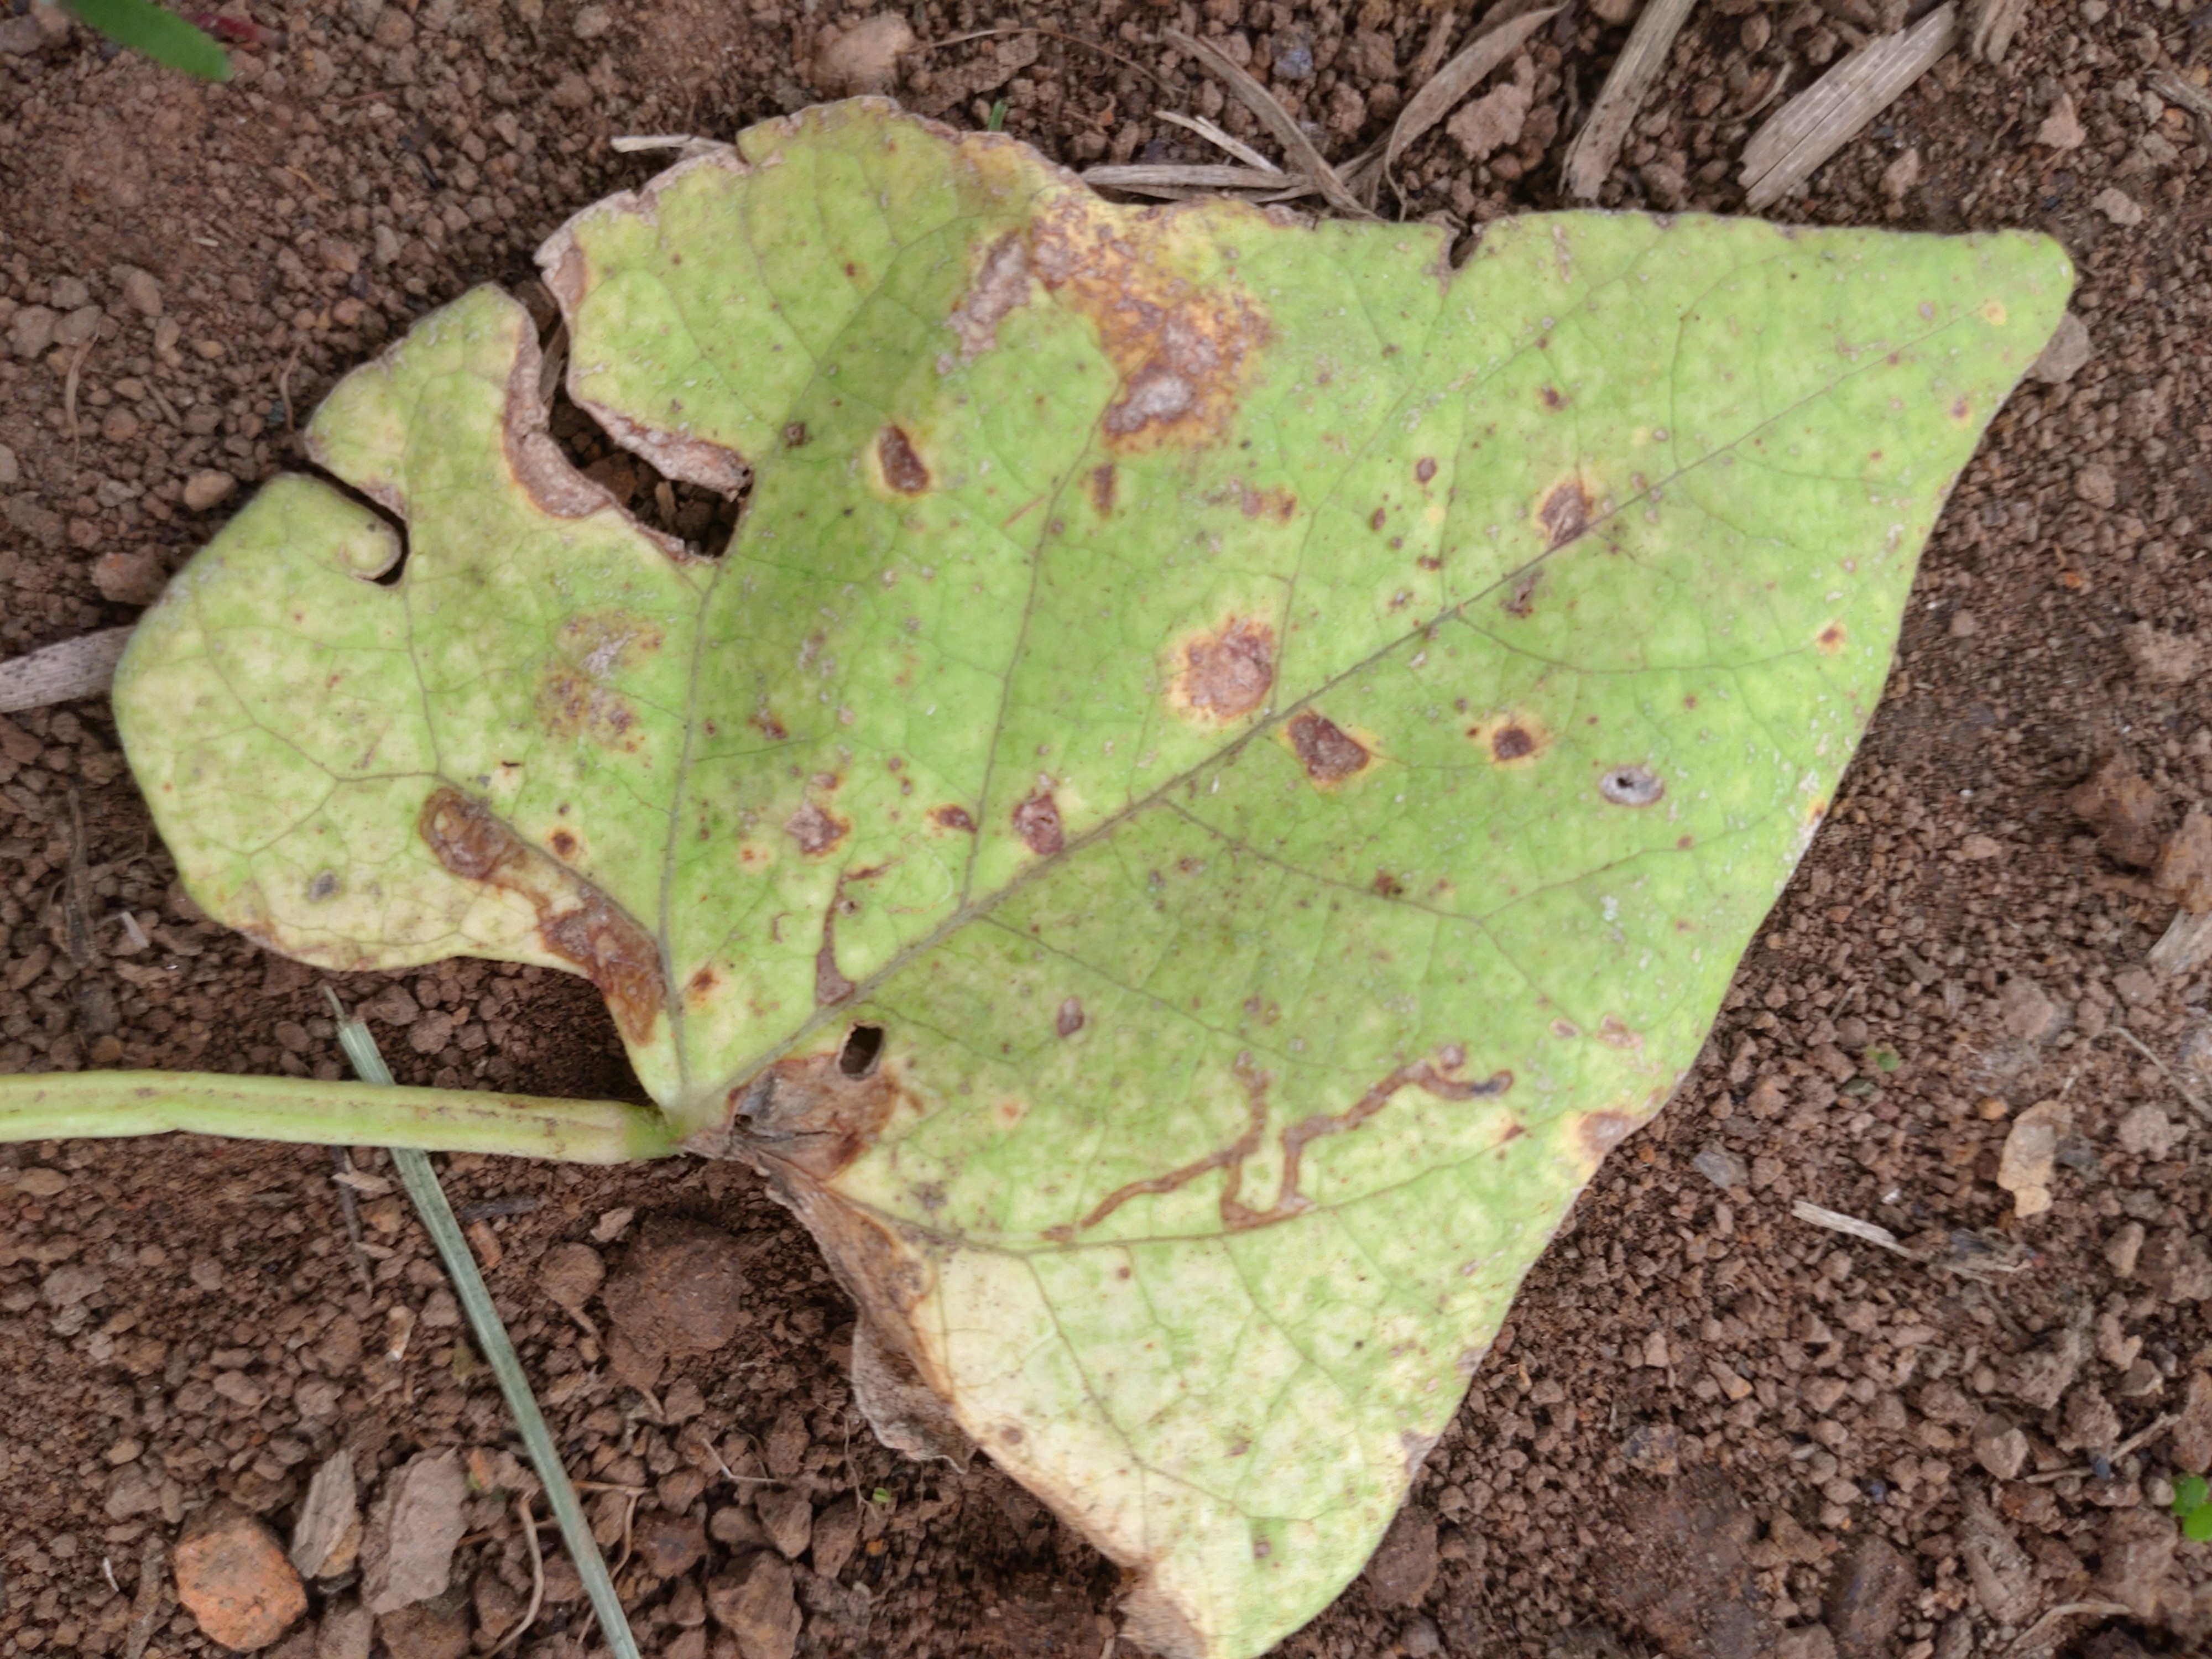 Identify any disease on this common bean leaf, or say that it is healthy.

rust
